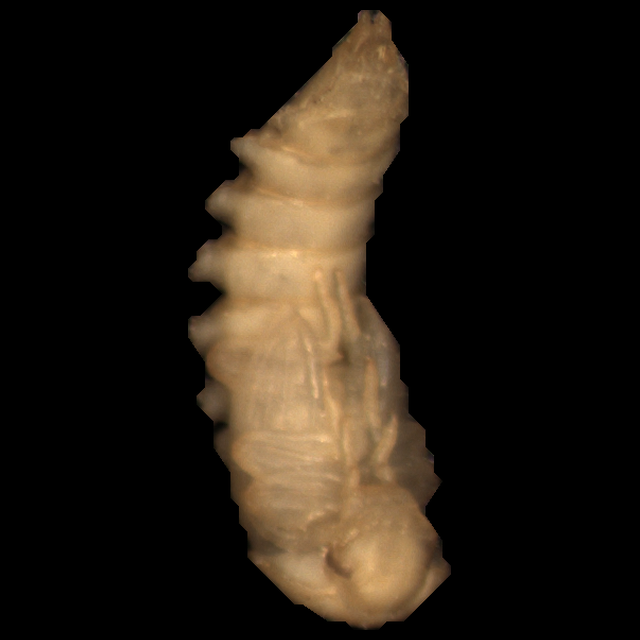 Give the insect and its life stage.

mealworm pupa
